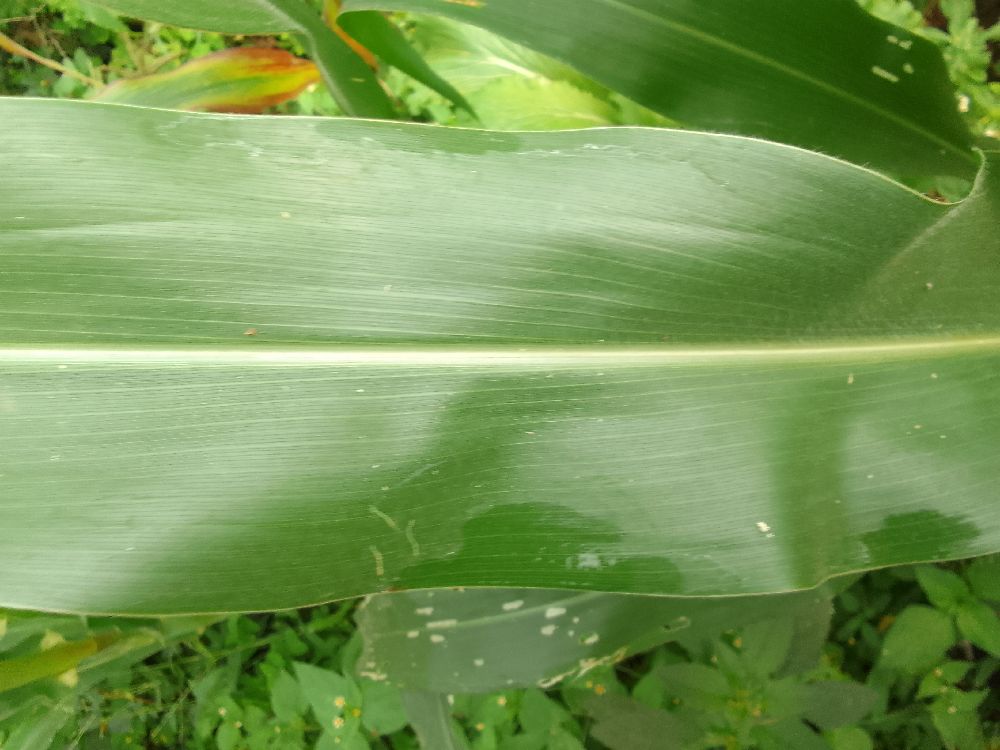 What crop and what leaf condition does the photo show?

maize, healthy
